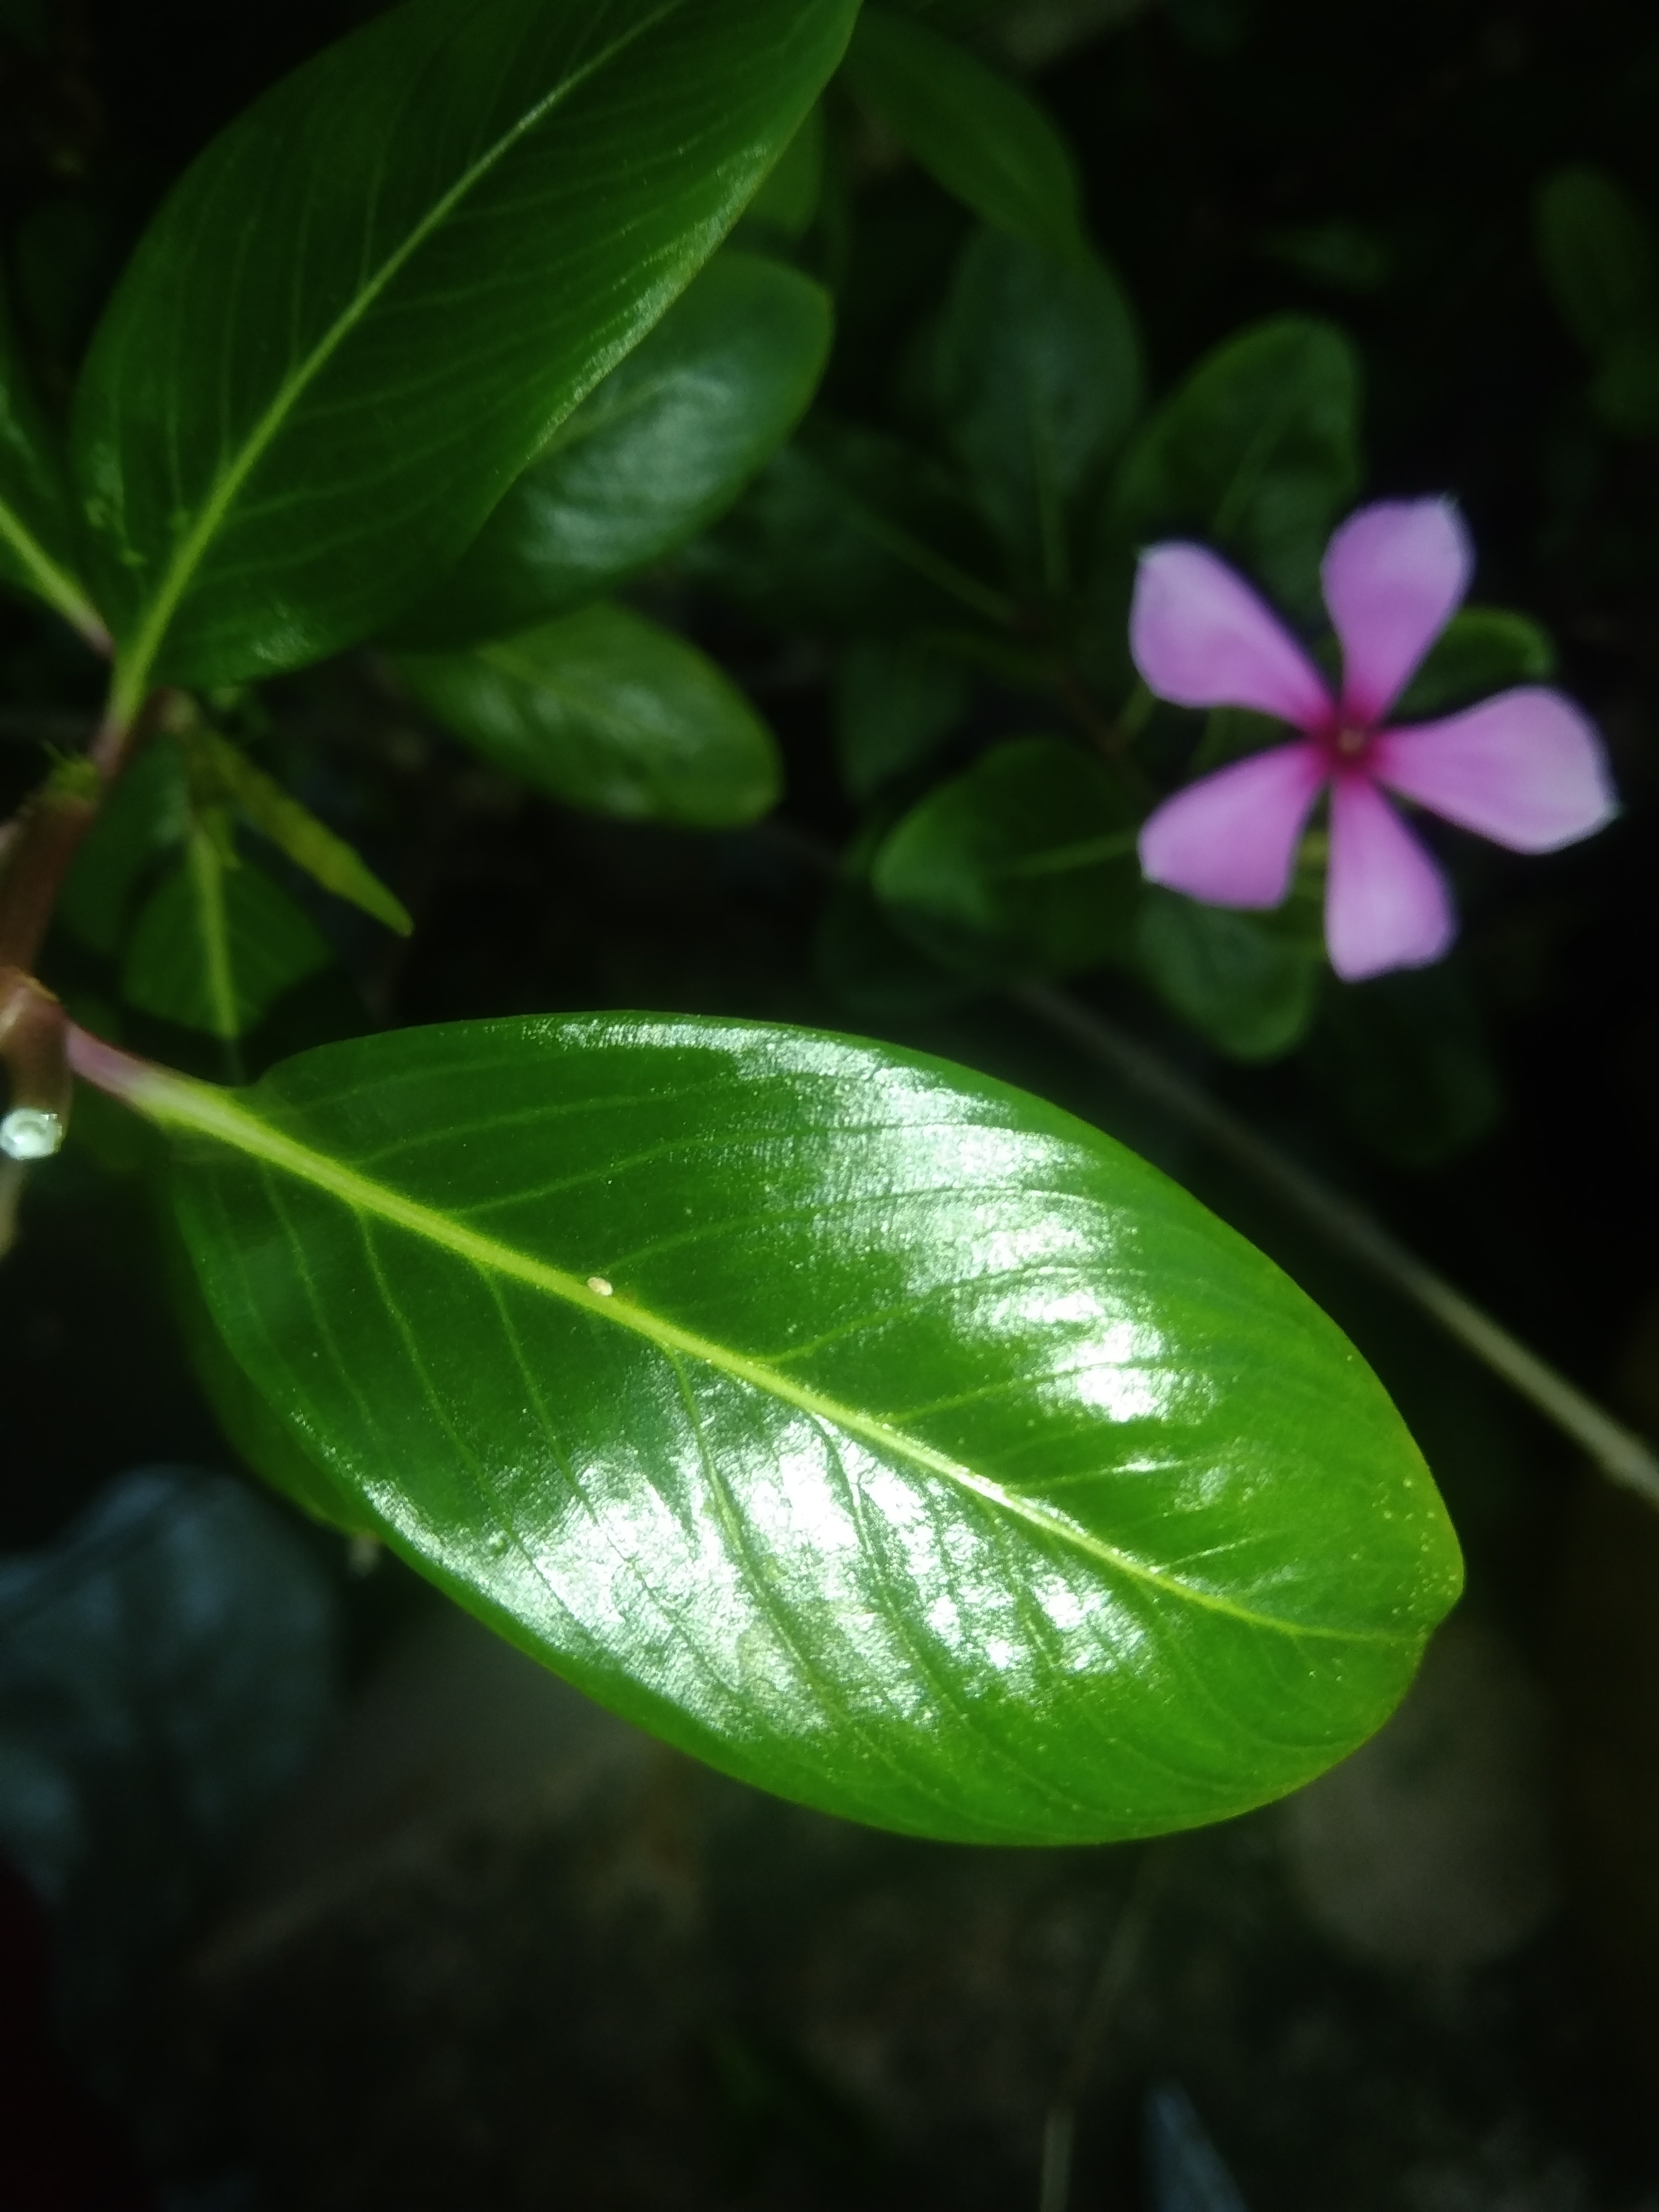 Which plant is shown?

rose periwinkle
